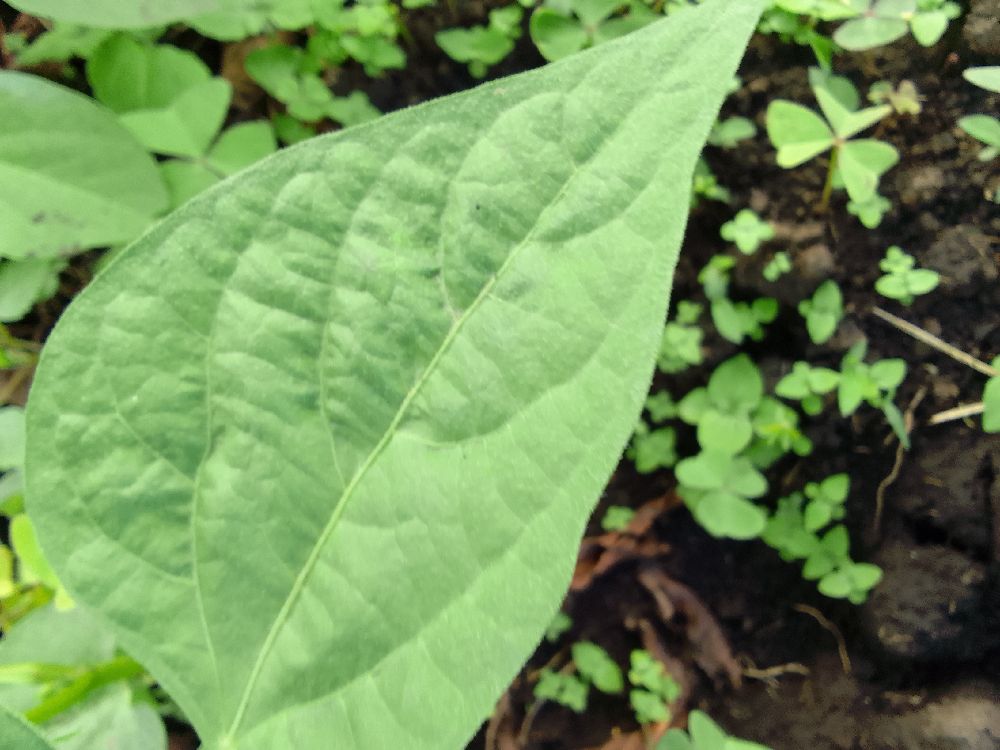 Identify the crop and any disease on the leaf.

common bean, healthy
